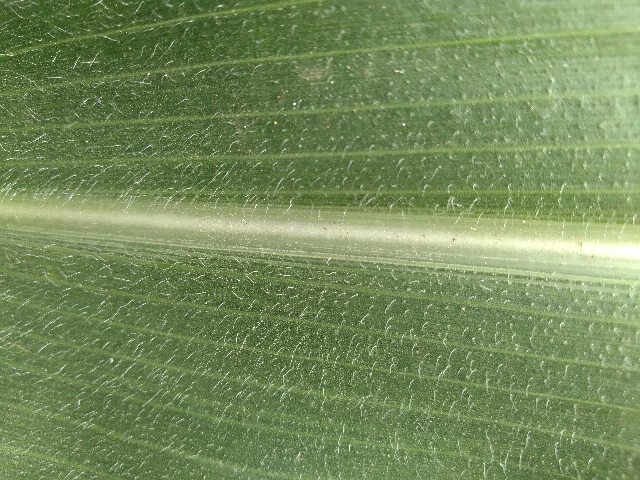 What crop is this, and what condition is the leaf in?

maize, healthy
